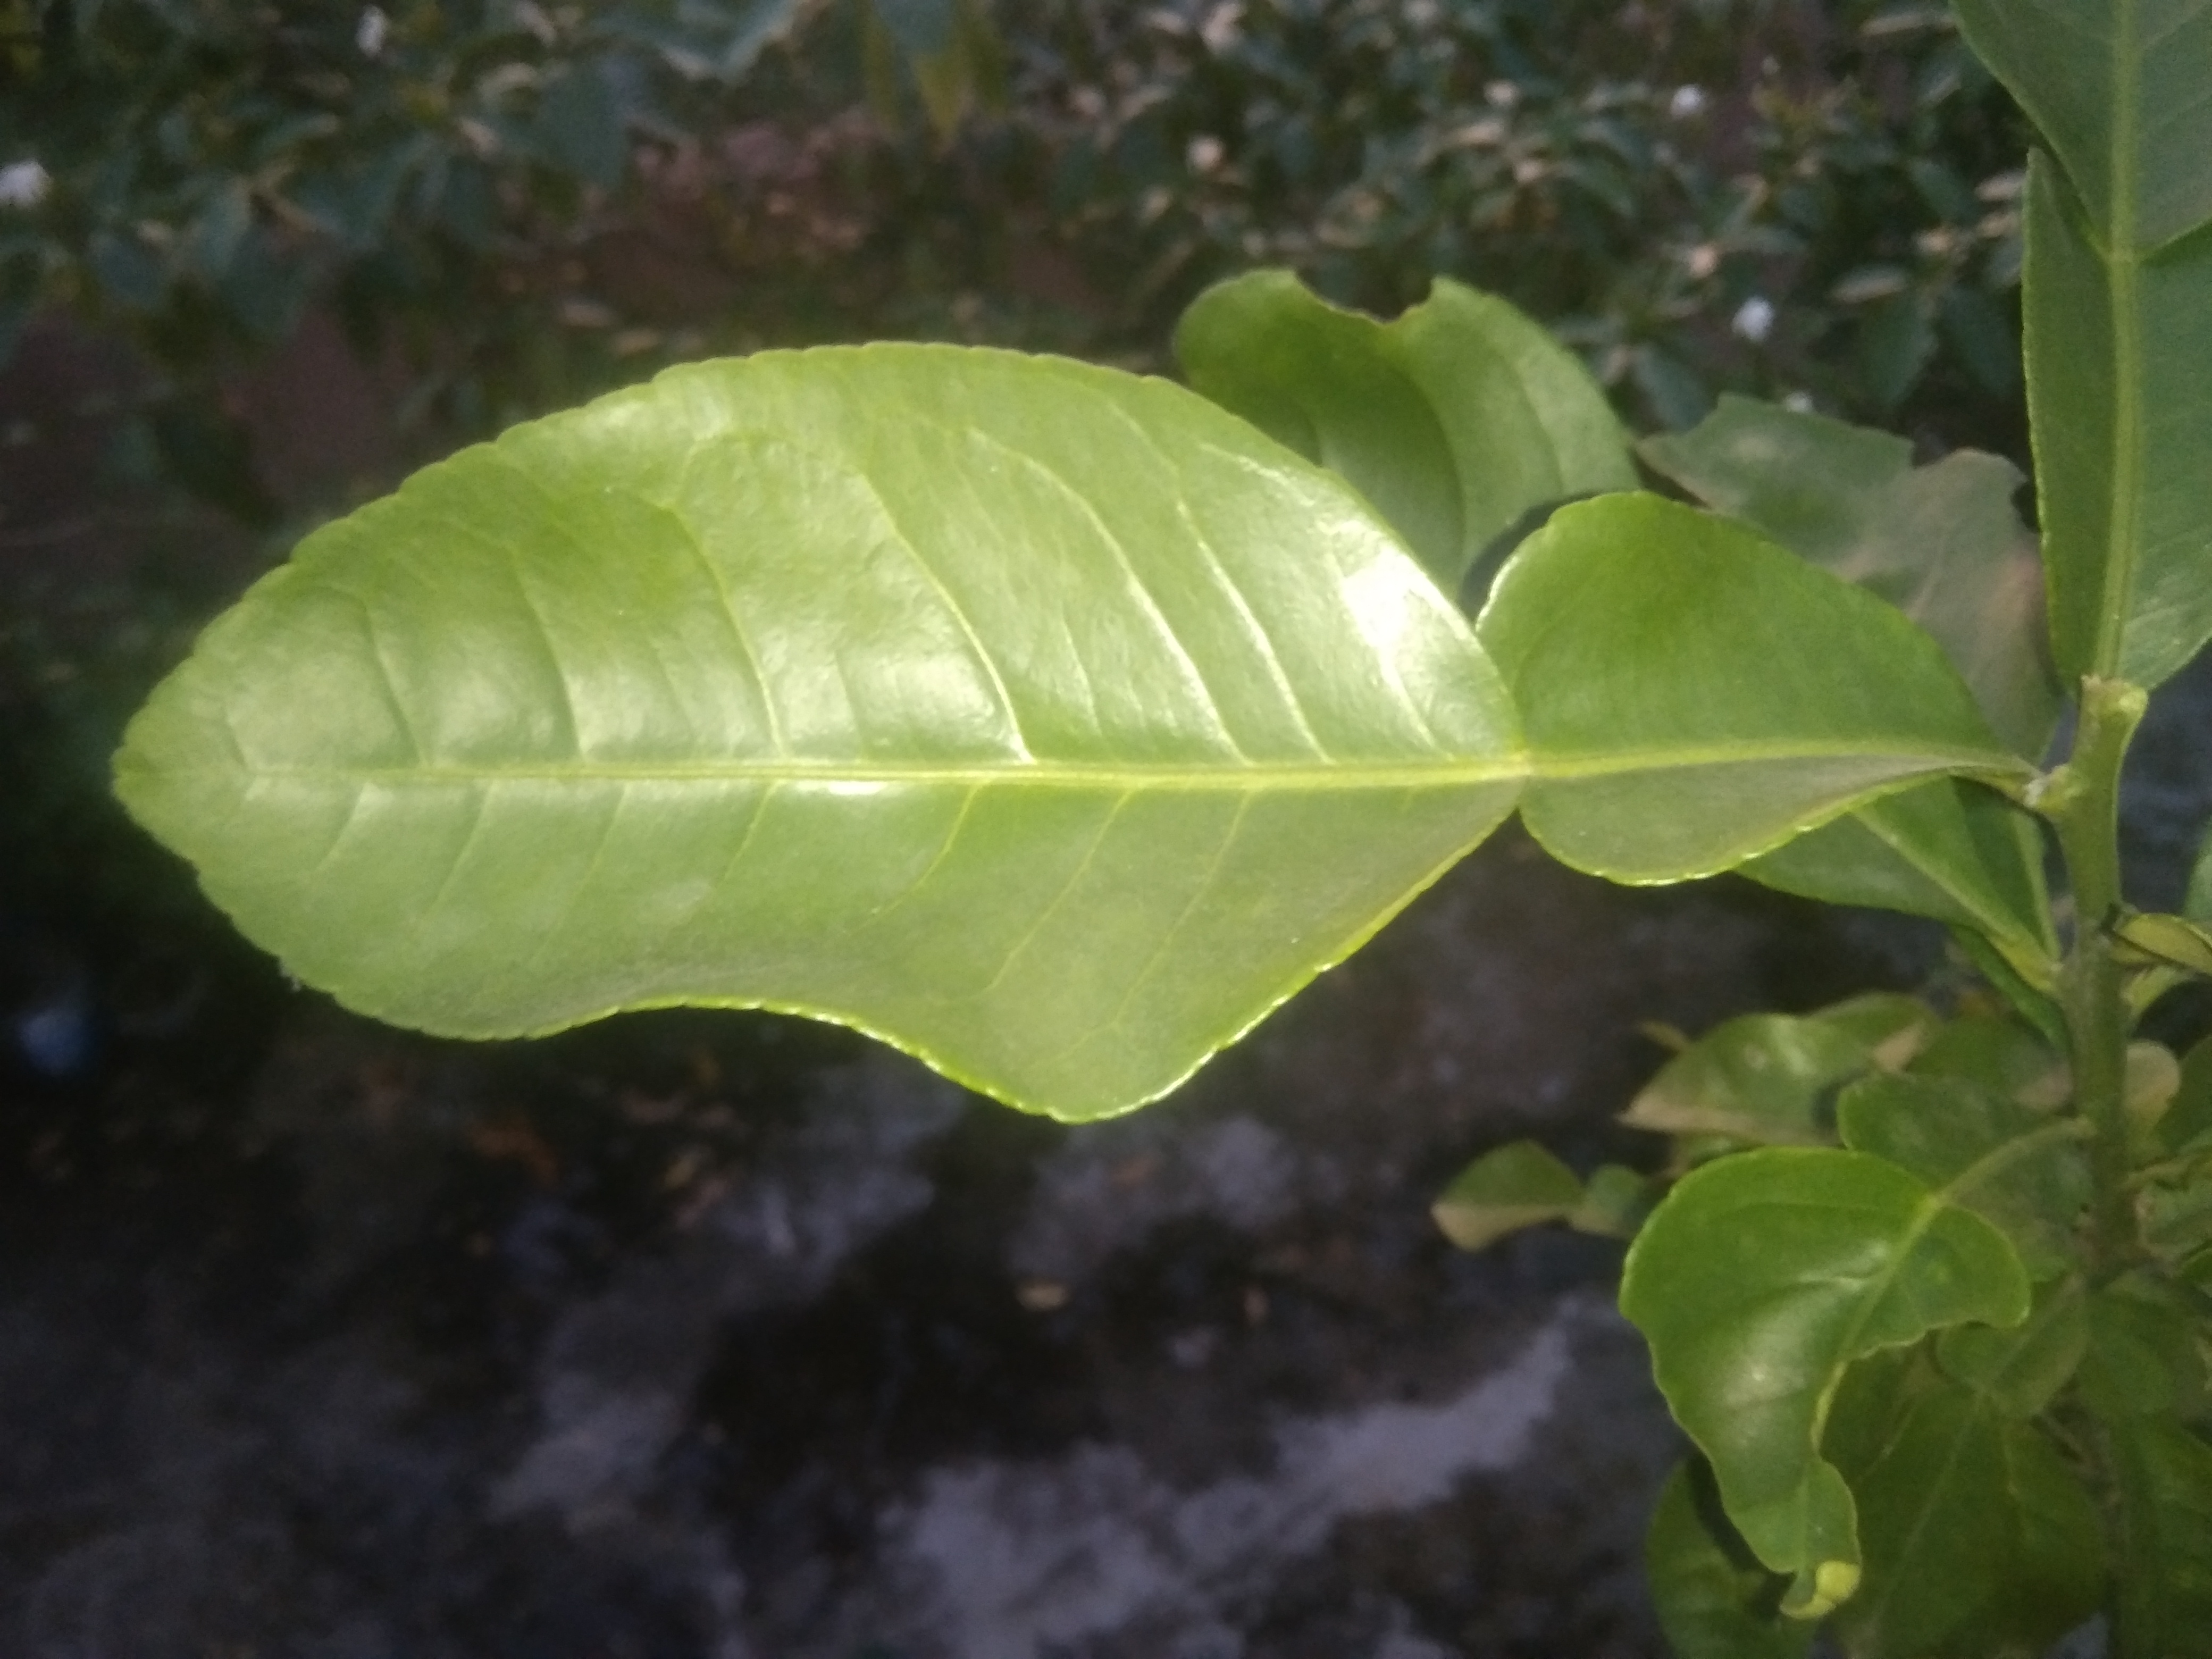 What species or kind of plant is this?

lemon
